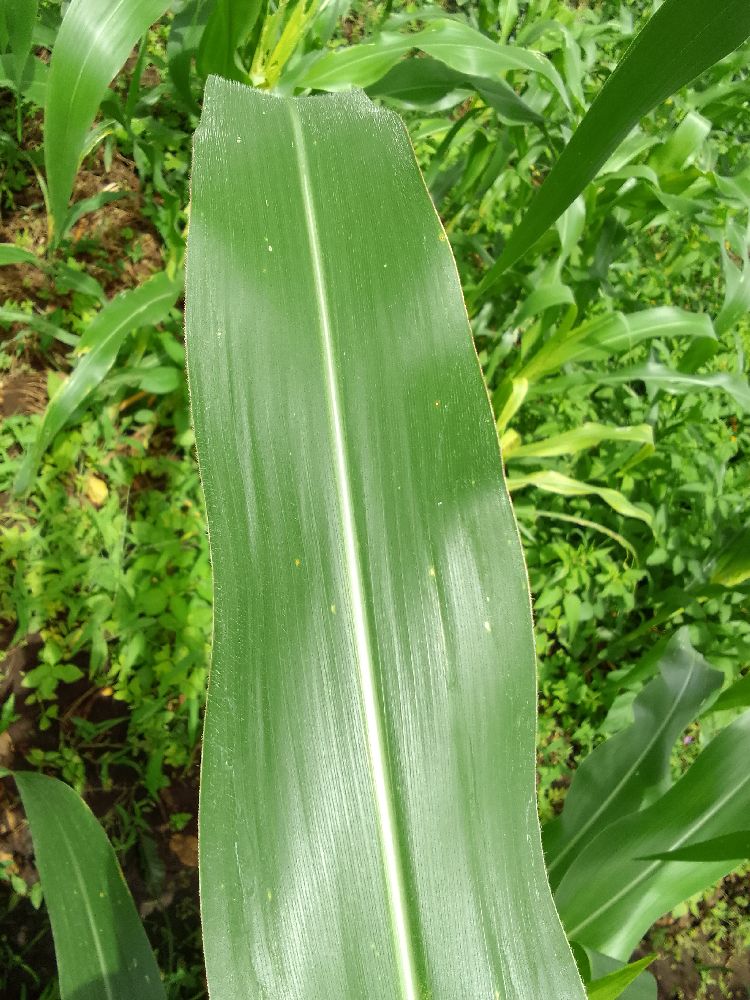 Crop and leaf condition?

maize, healthy
